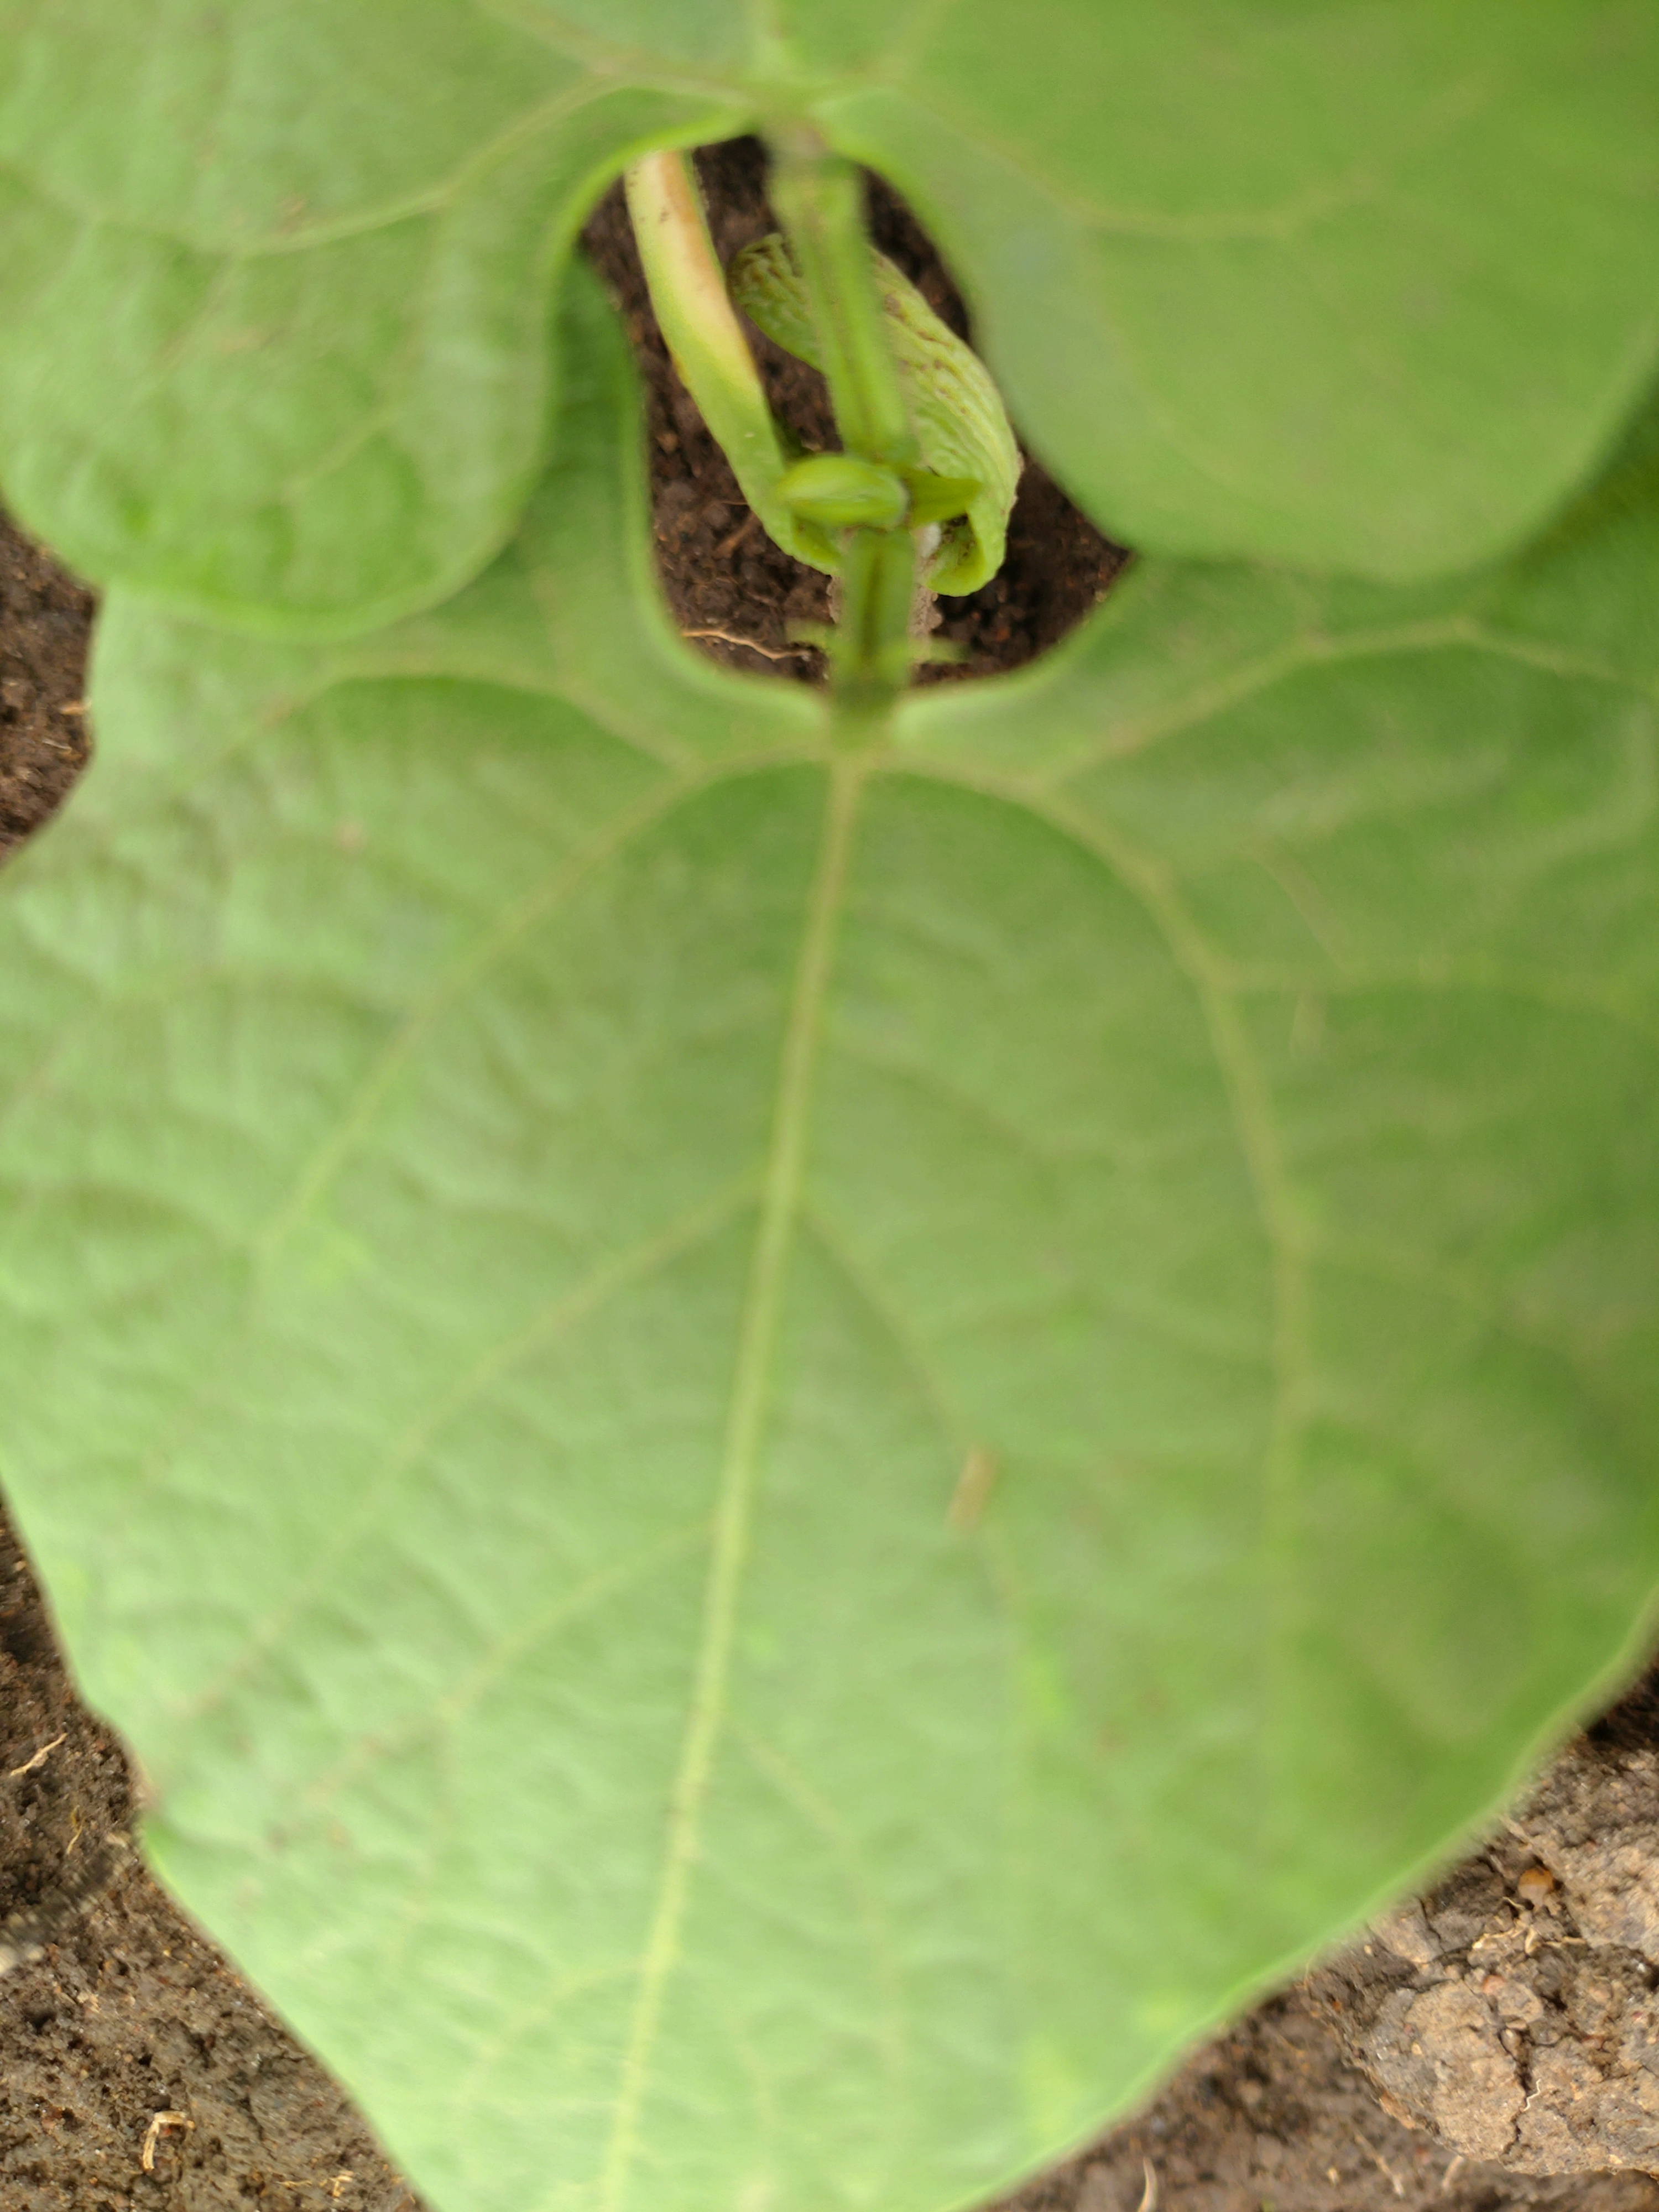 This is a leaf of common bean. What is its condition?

healthy
